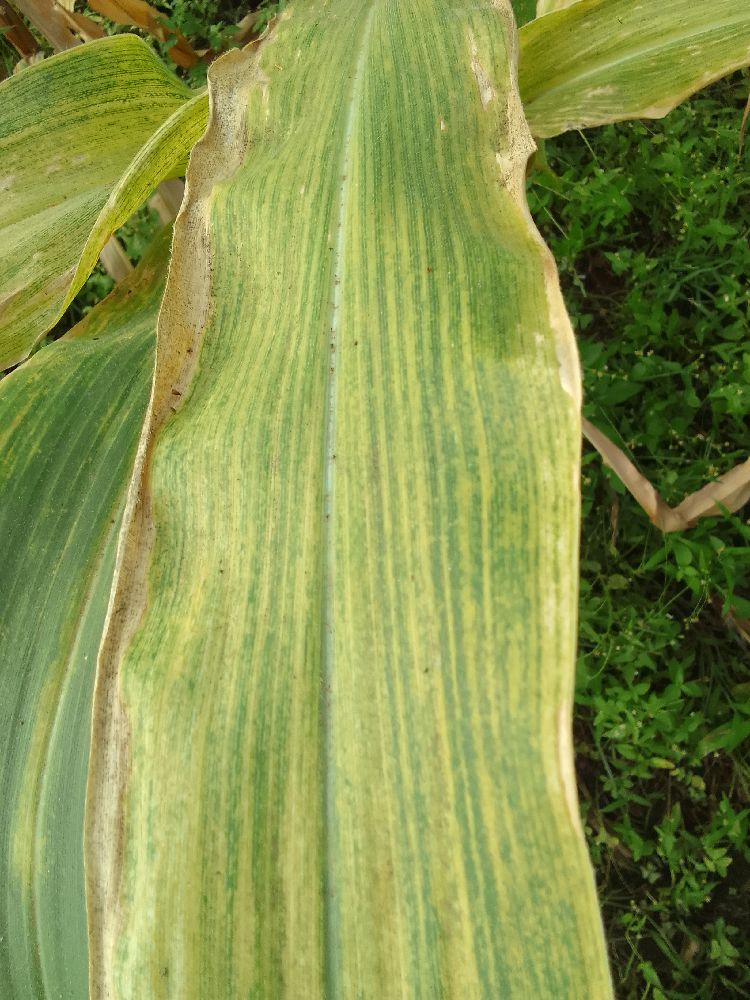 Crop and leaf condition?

maize, maize lethal necrosis
